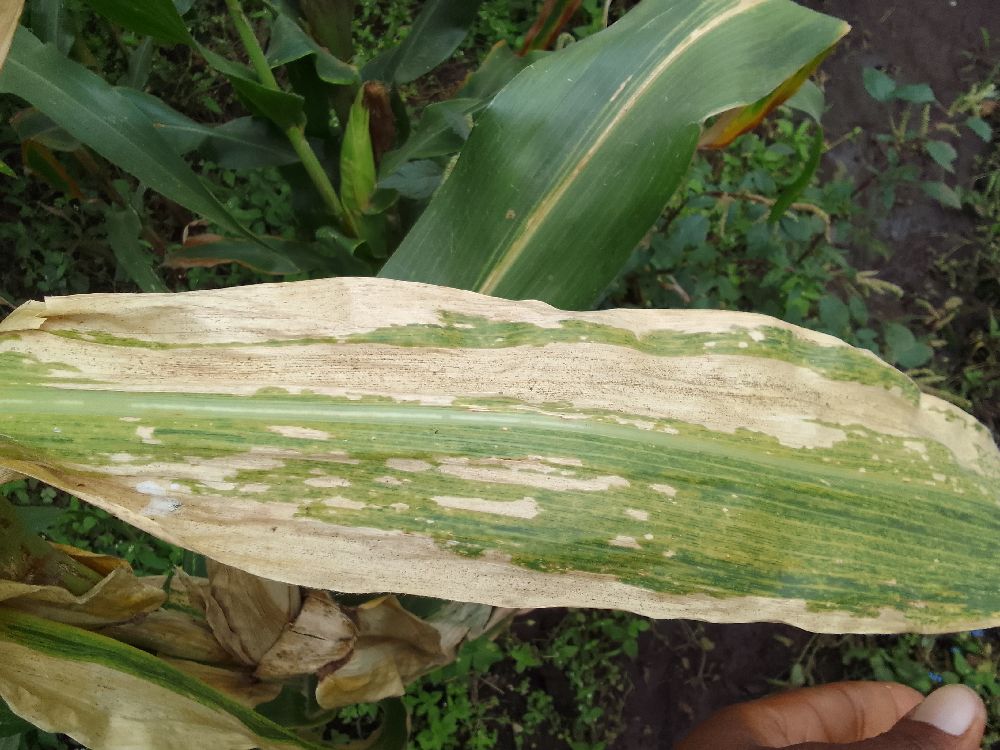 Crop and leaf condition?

maize, maize lethal necrosis
